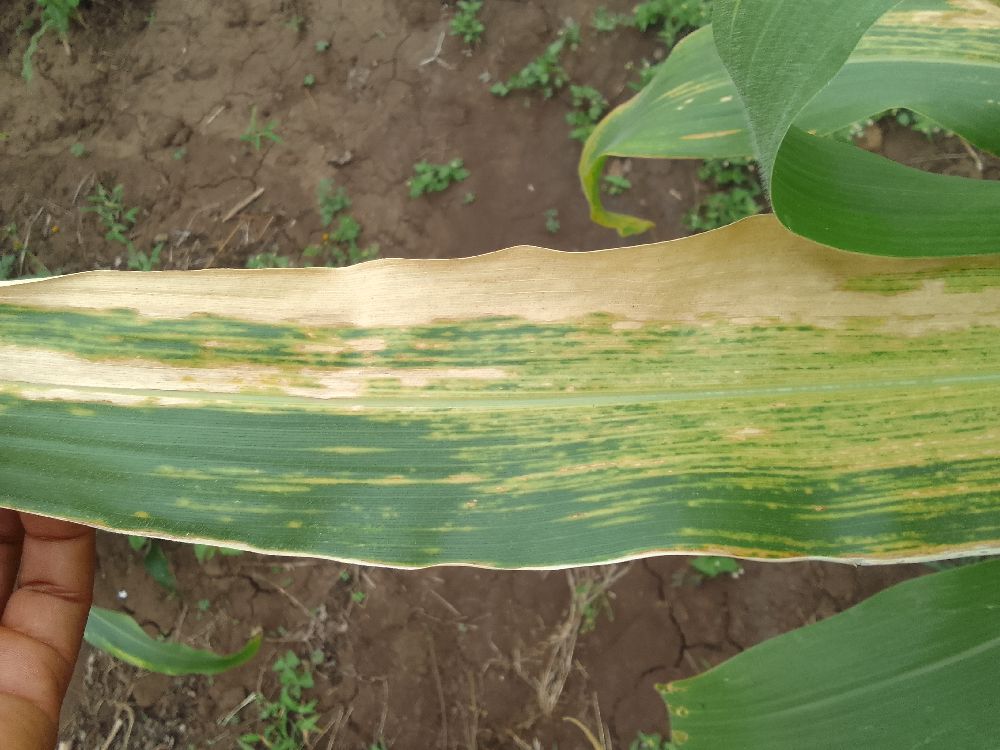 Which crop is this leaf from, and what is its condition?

maize, maize lethal necrosis
